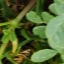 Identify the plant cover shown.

unstructured weed
